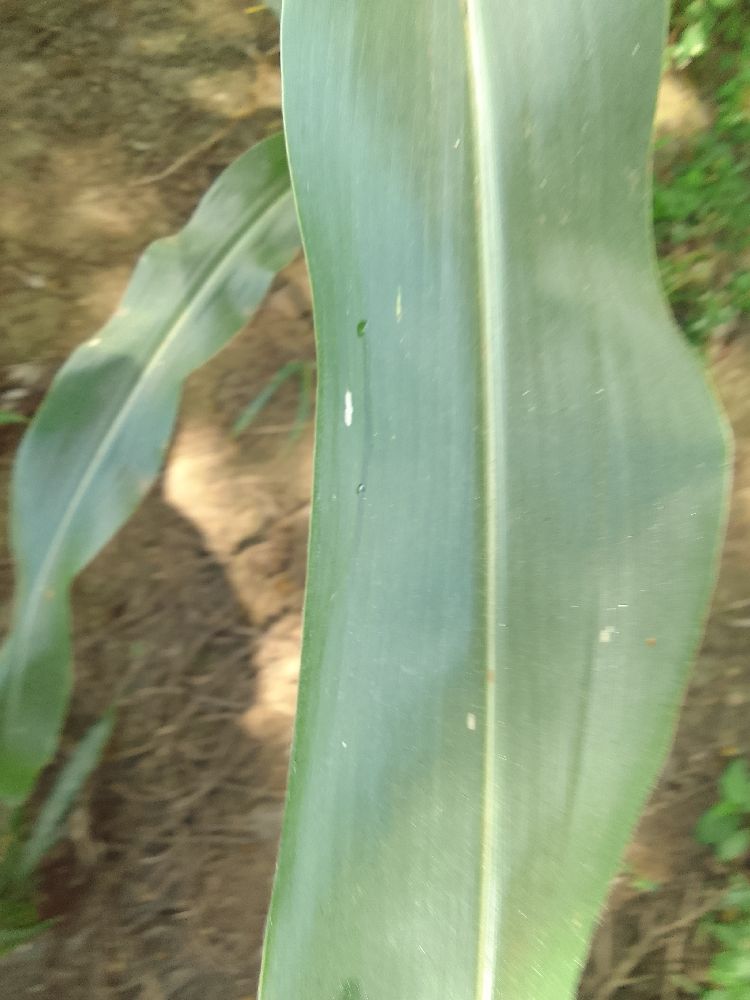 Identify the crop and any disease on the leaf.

maize, healthy
